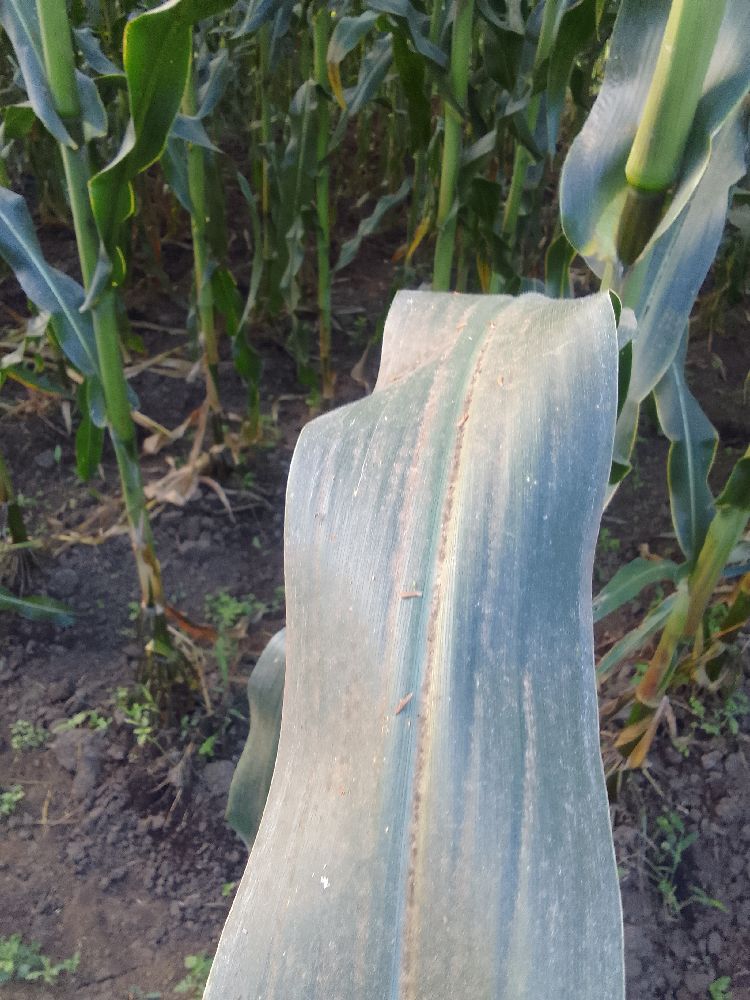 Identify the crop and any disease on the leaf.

maize, healthy
